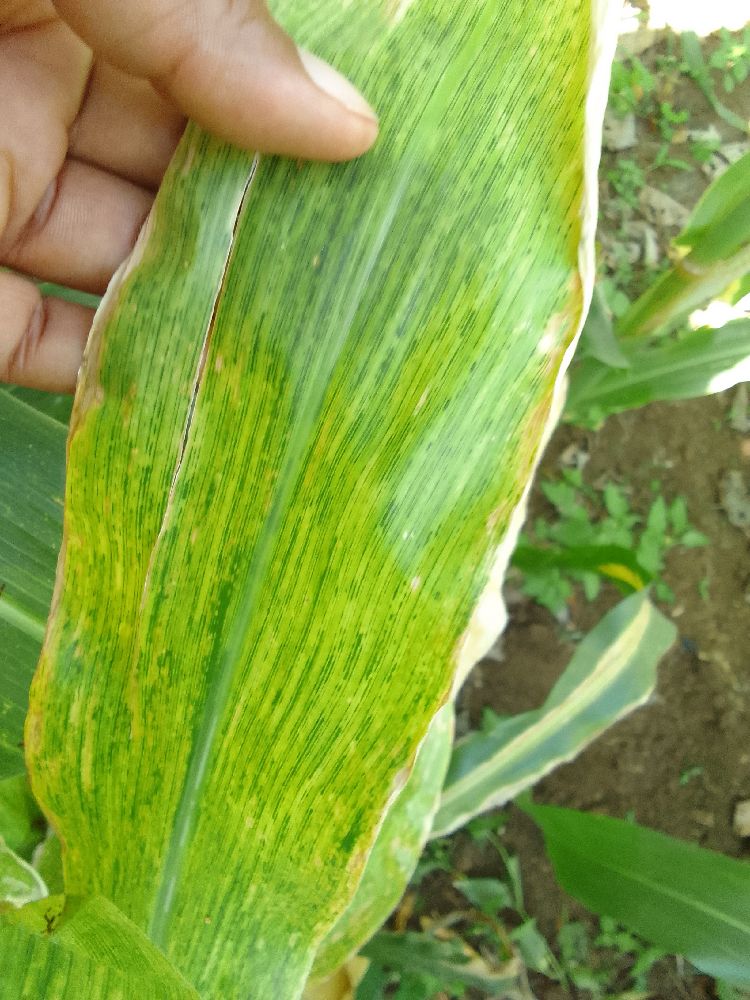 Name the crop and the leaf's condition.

maize, maize lethal necrosis
